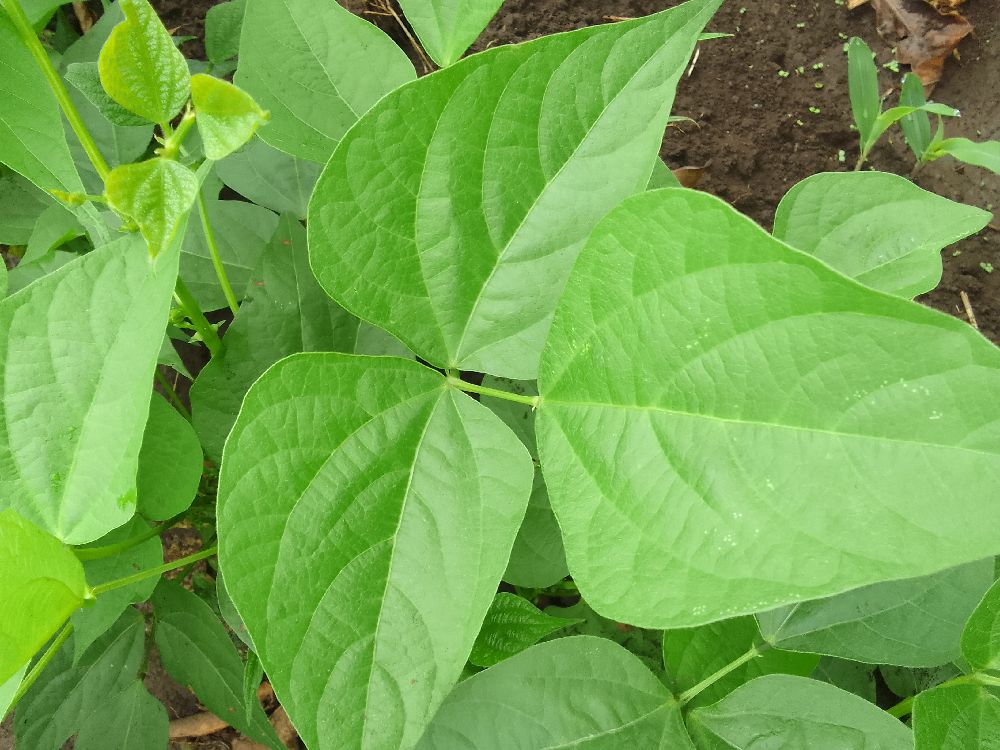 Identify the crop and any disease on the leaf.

common bean, healthy
